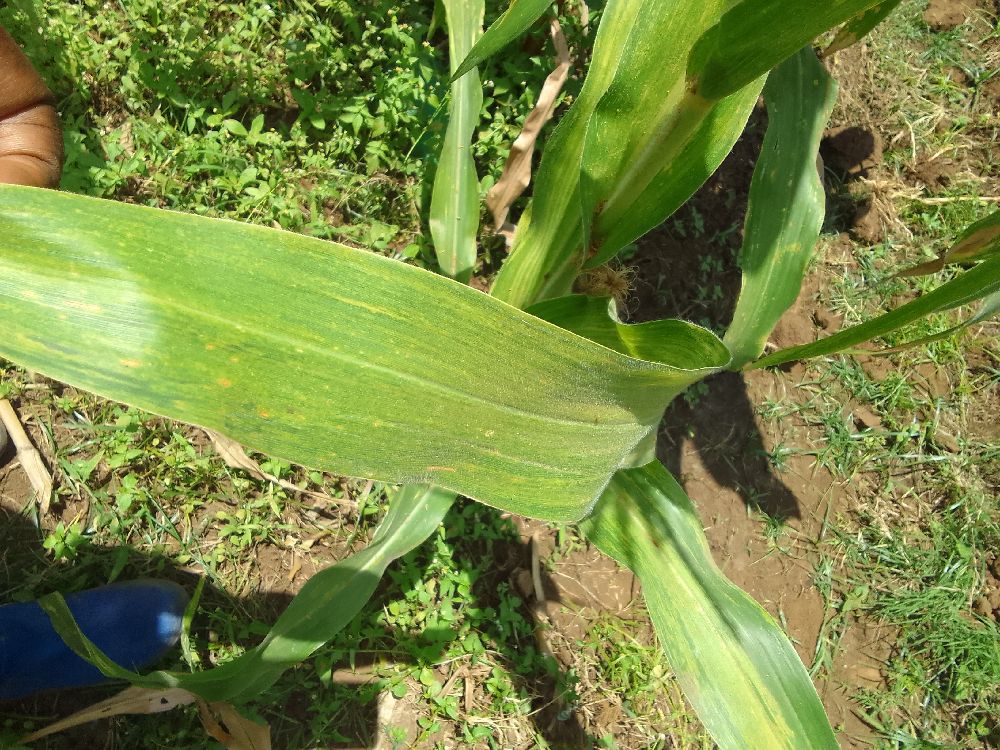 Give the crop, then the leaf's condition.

maize, maize lethal necrosis
